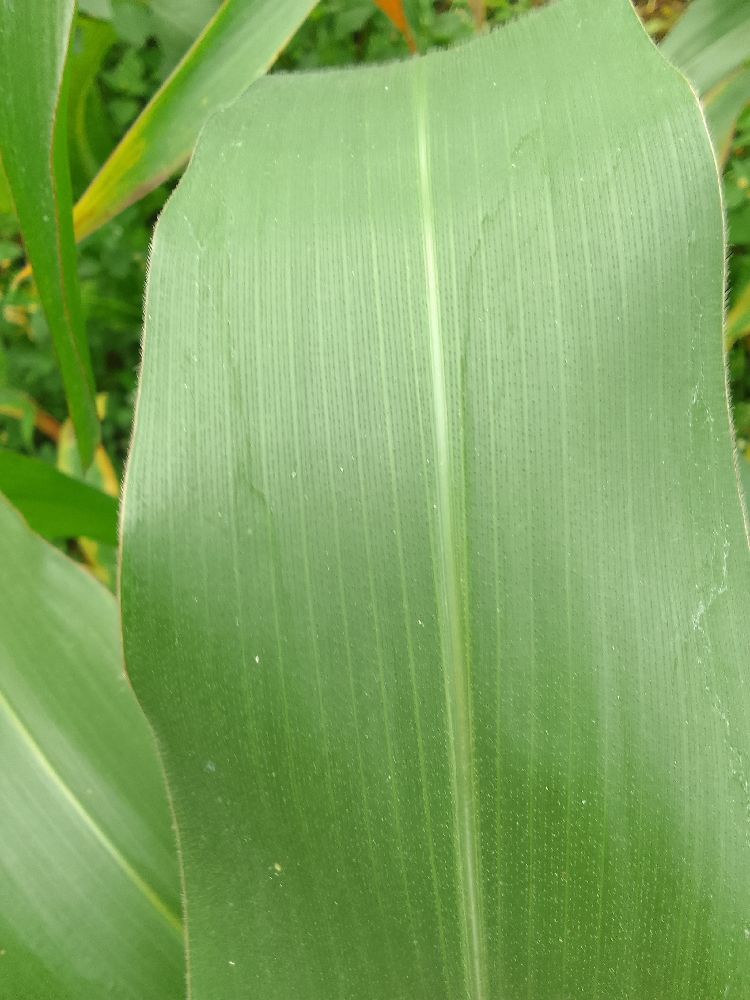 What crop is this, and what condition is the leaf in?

maize, healthy
